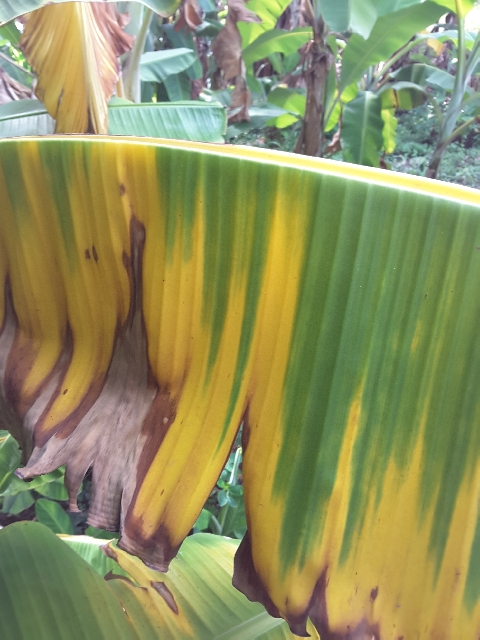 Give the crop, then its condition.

banana, fusarium wilt race 1
